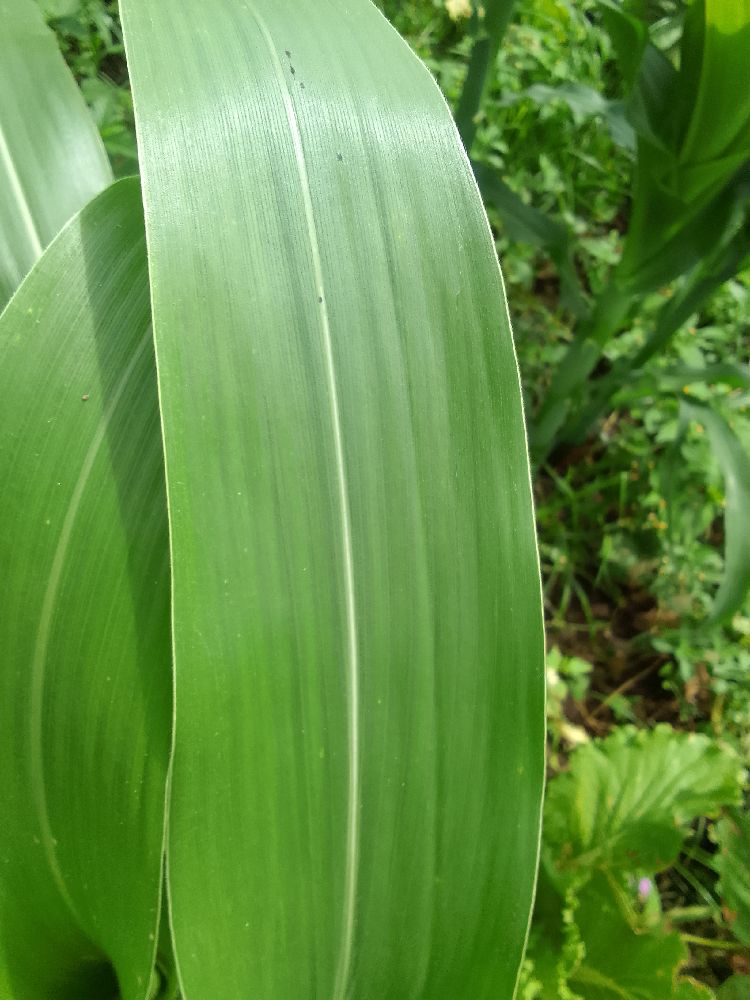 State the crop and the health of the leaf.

maize, healthy
